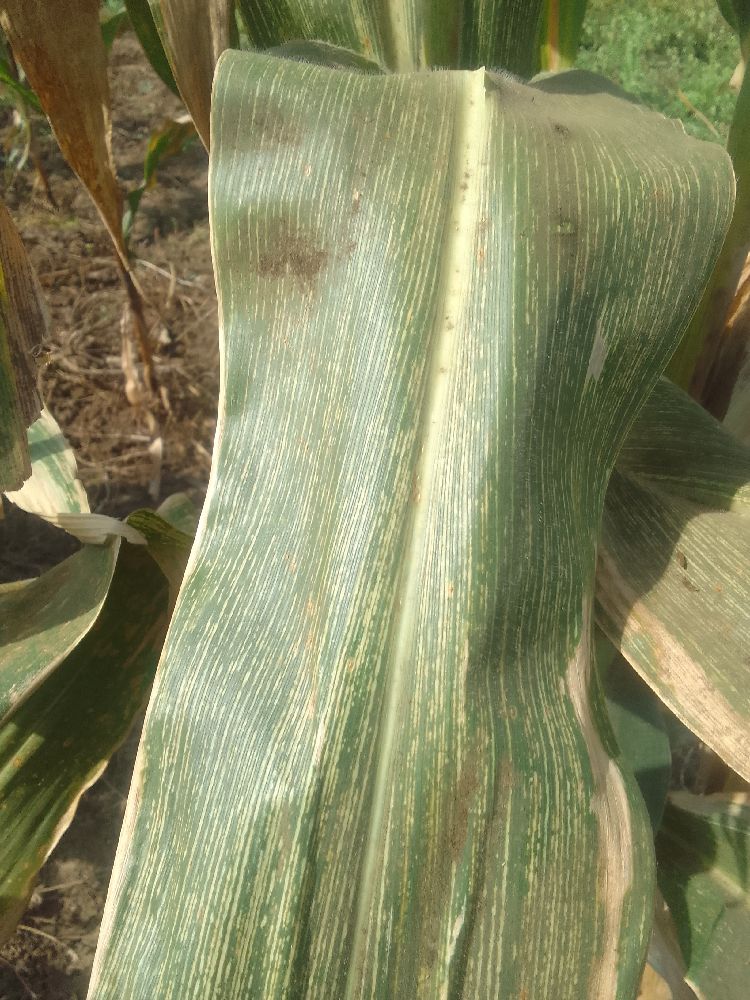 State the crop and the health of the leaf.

maize, maize streak virus
